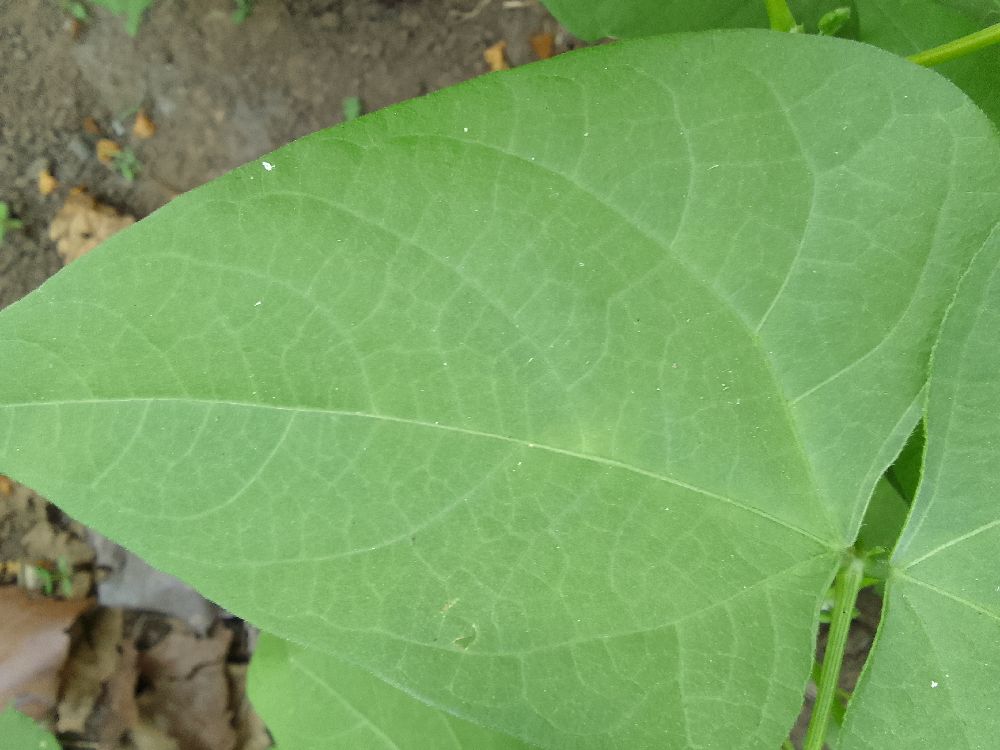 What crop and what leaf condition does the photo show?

common bean, healthy
